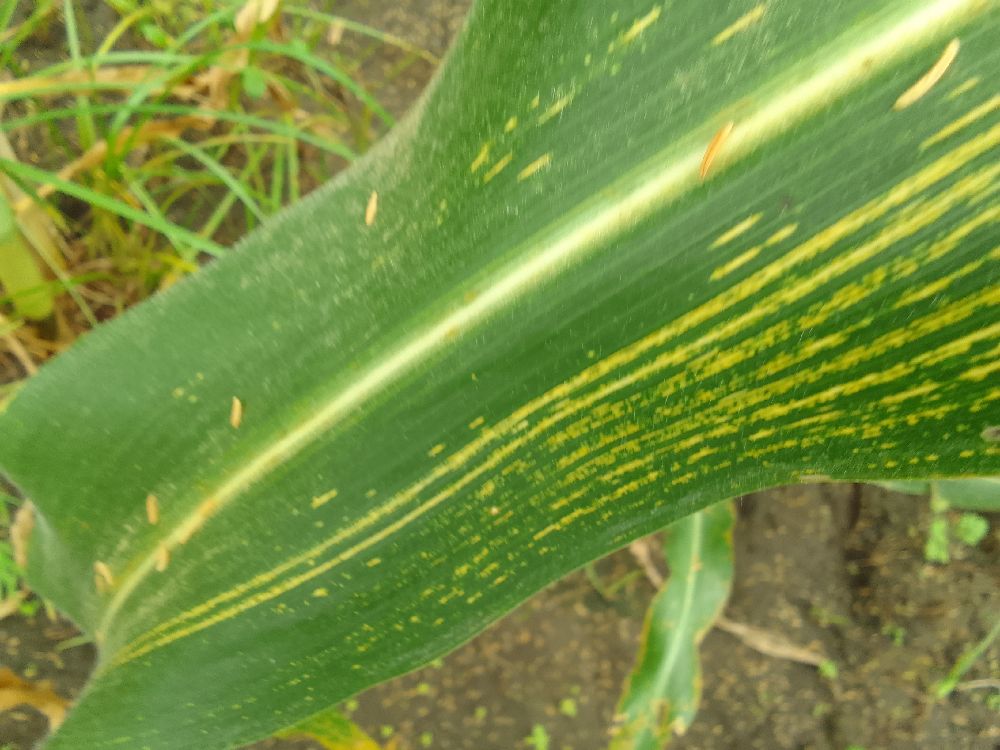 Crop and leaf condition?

maize, maize streak virus
